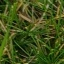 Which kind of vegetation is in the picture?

grass
